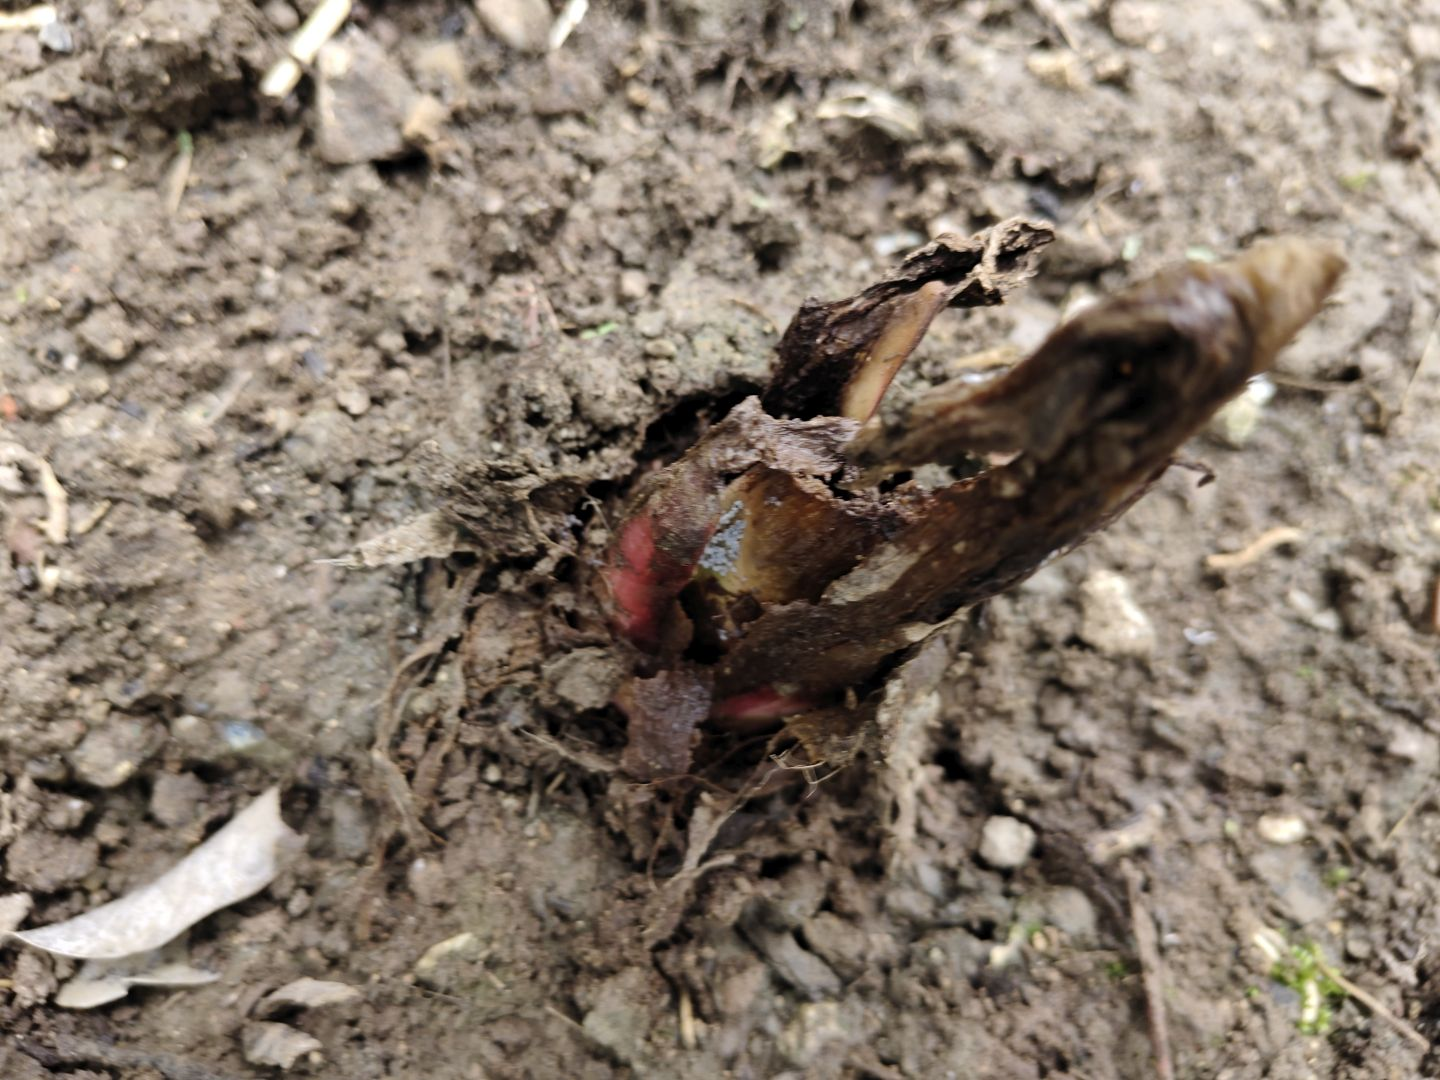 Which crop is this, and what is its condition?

taro, root rot
